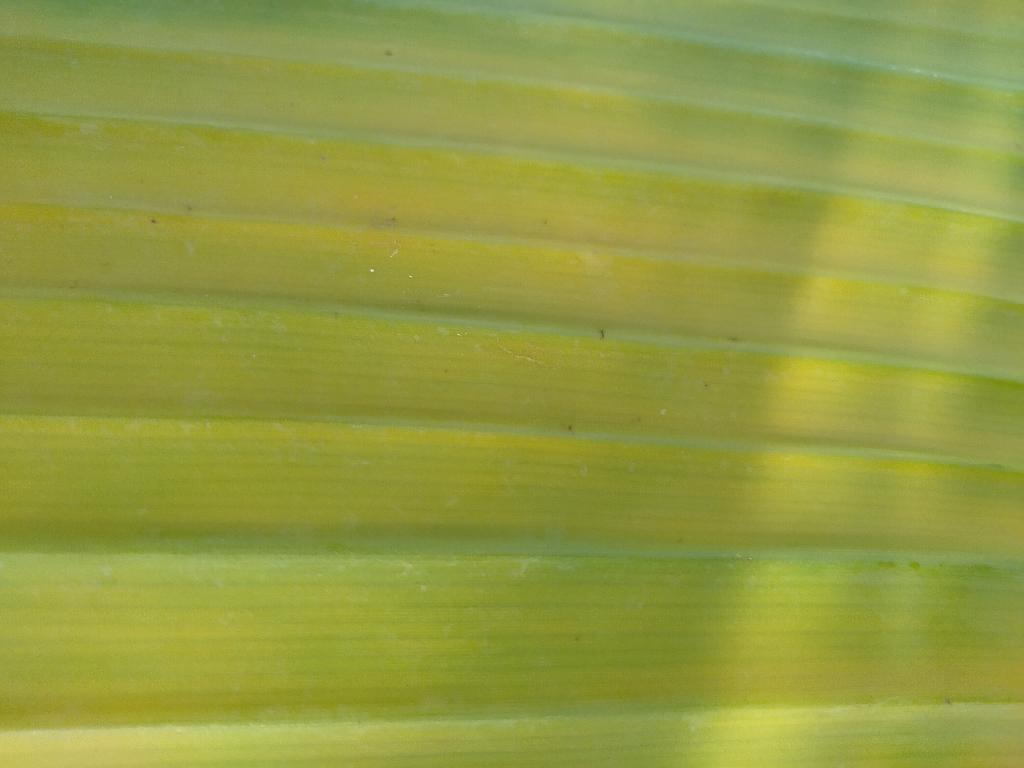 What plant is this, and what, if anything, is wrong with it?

banana, fusarium wilt race 1
